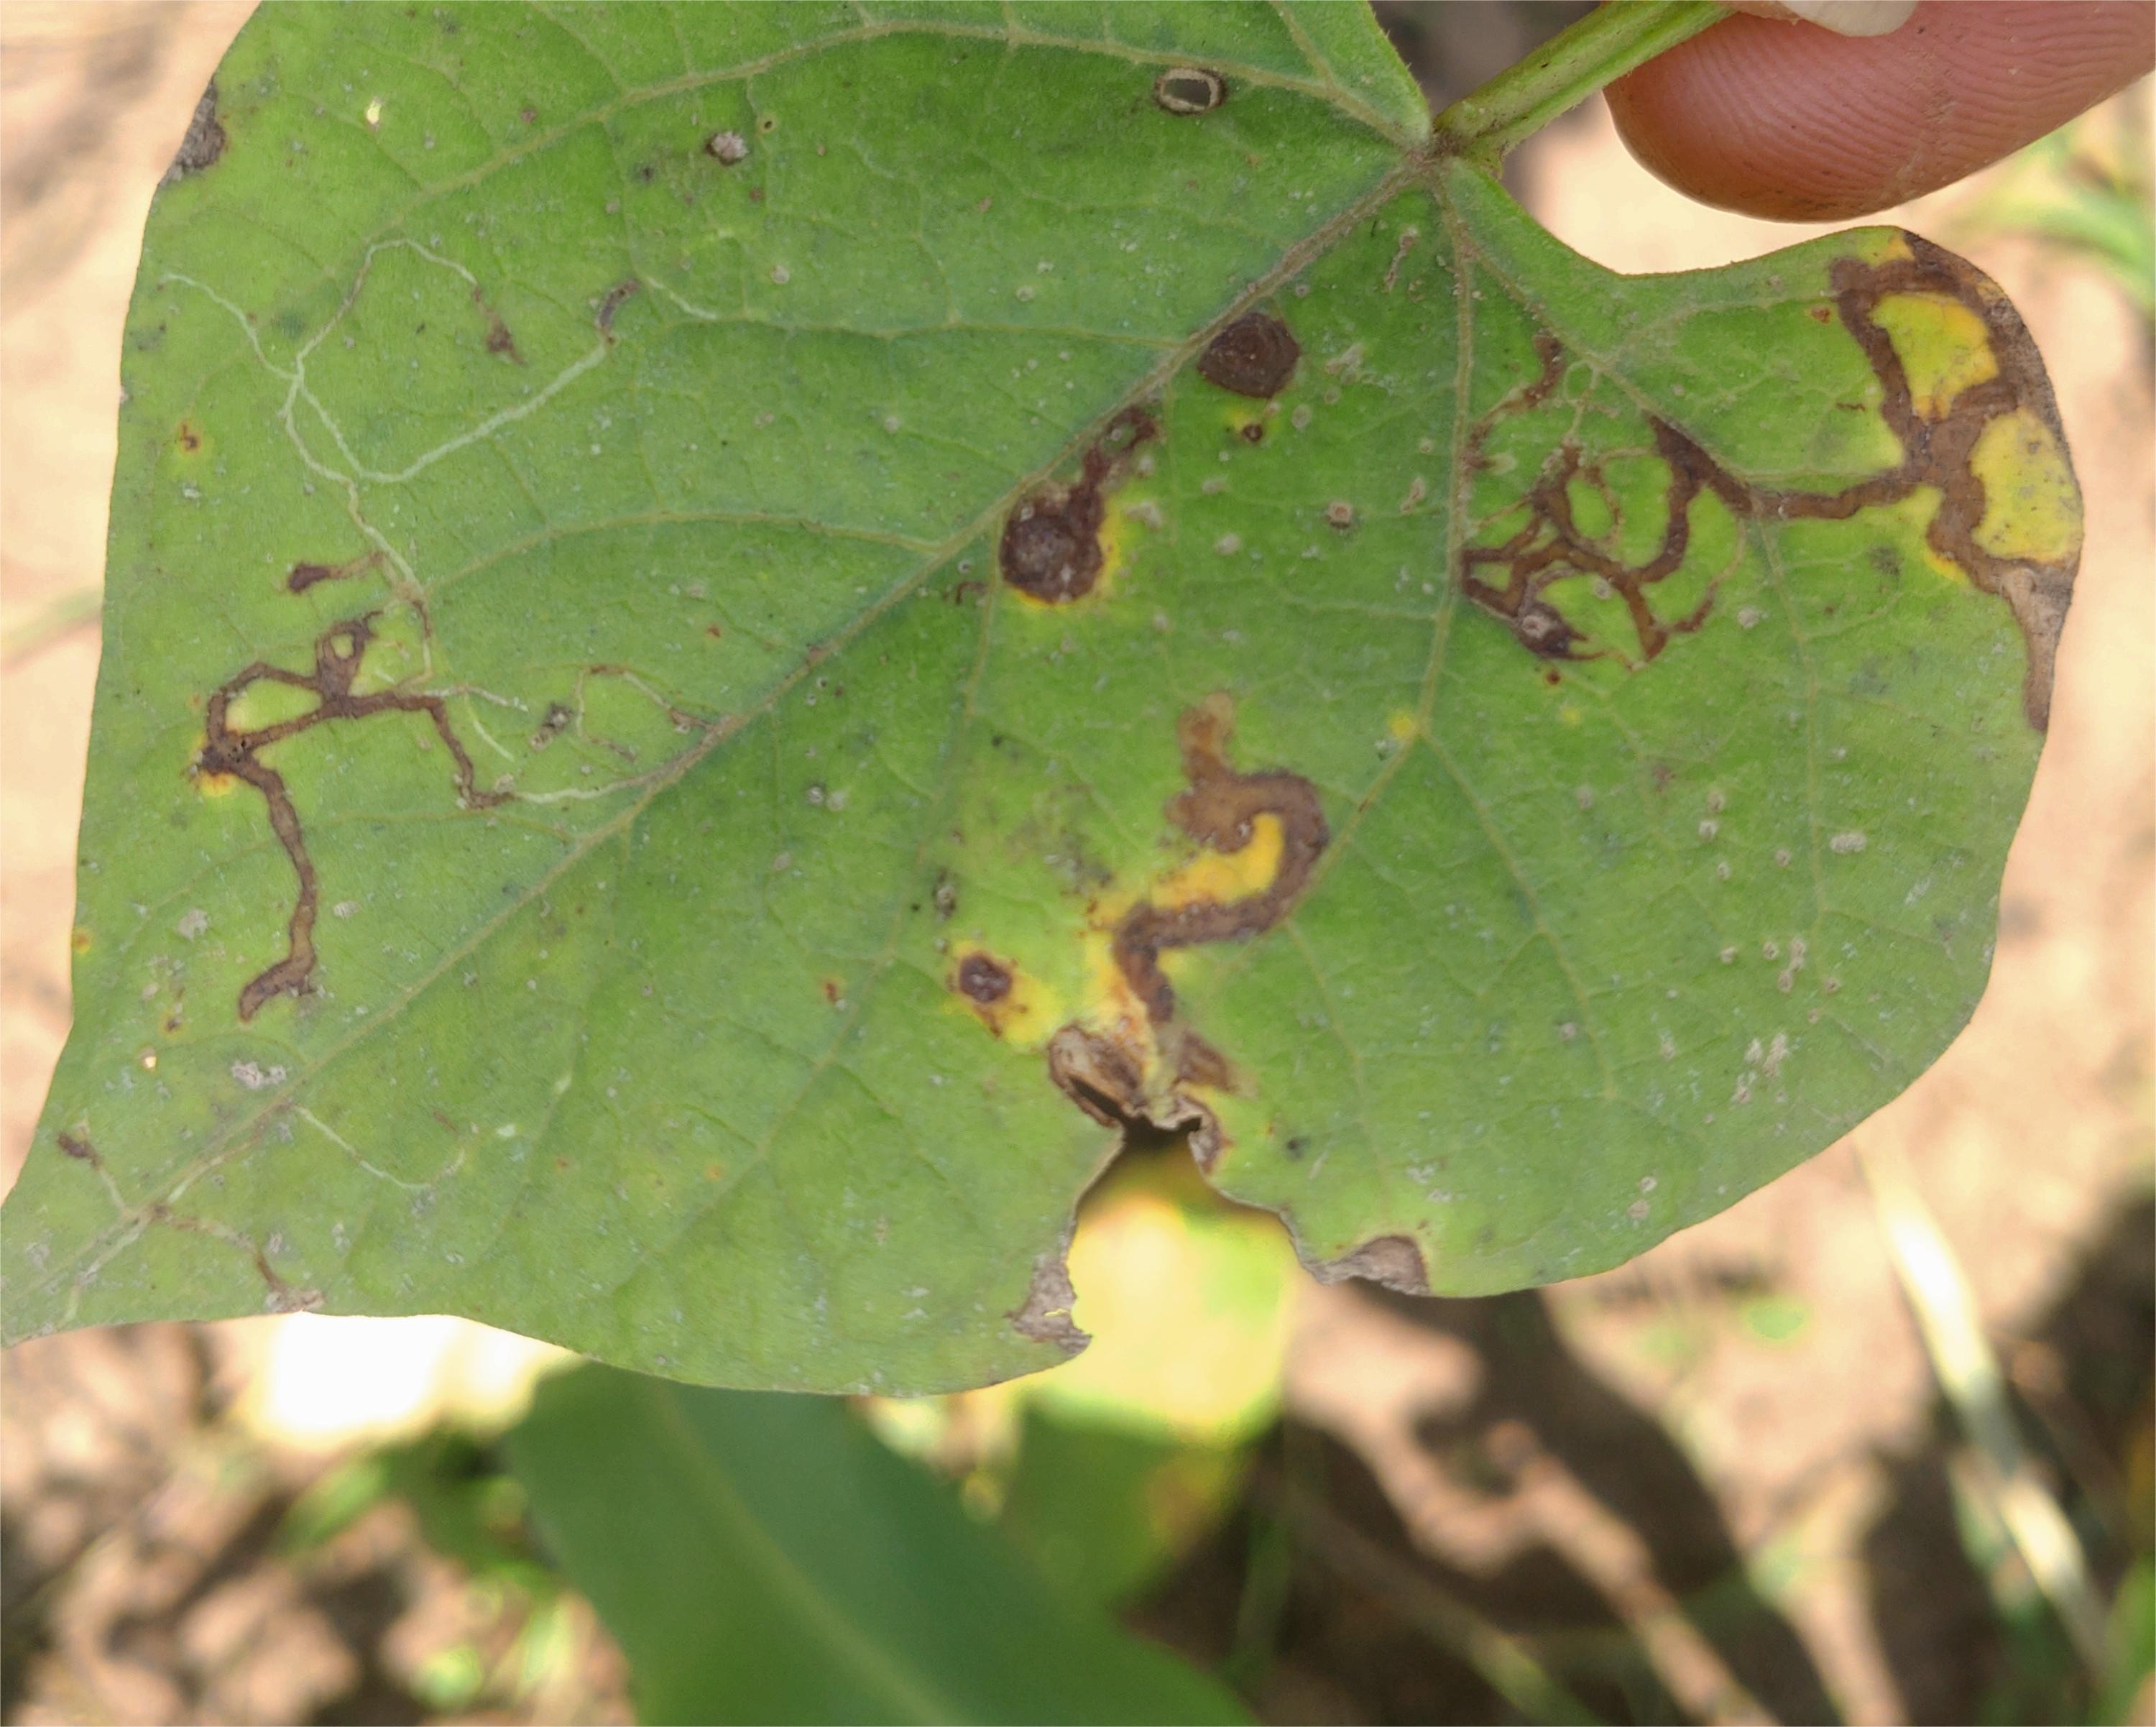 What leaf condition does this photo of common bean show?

anthracnose
